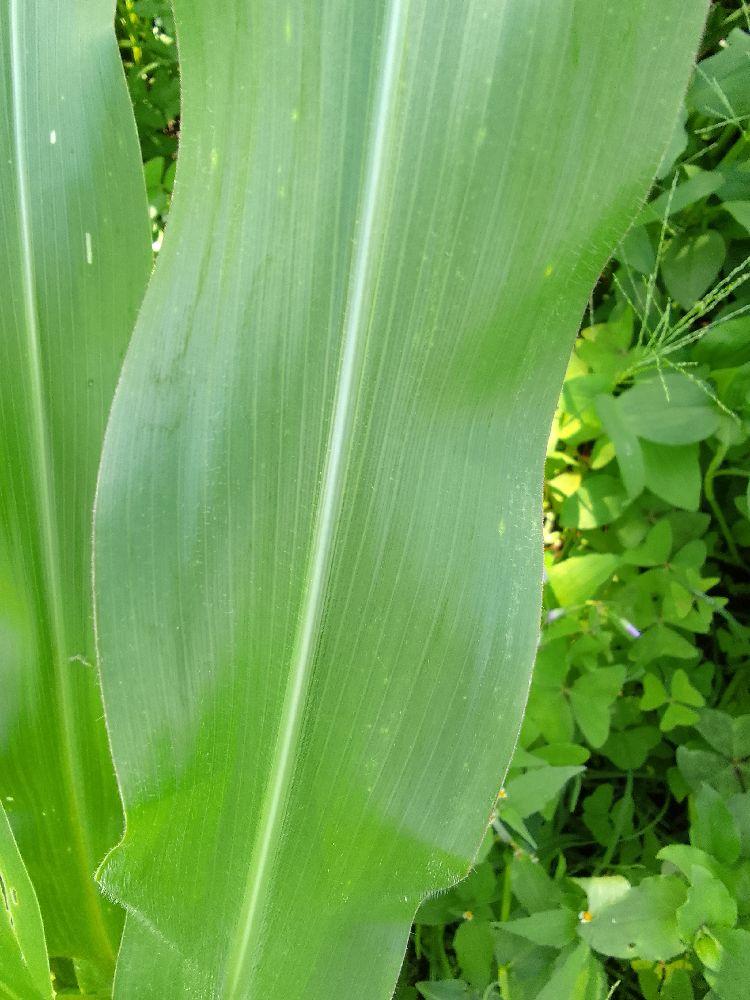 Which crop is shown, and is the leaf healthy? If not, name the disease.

maize, healthy
